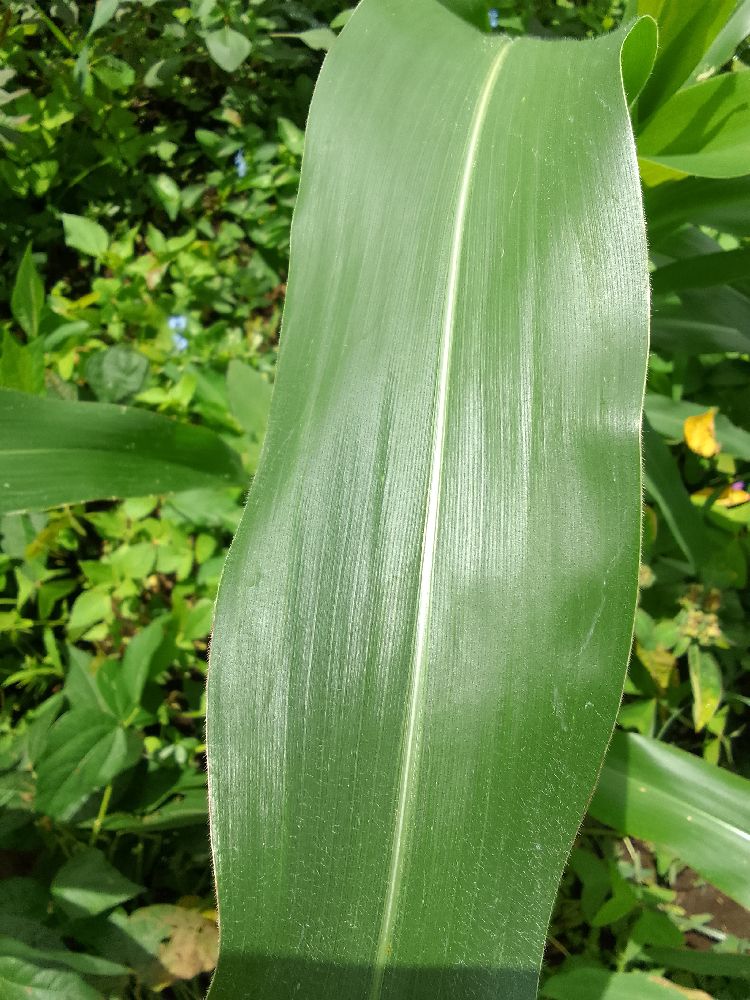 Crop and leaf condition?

maize, healthy
